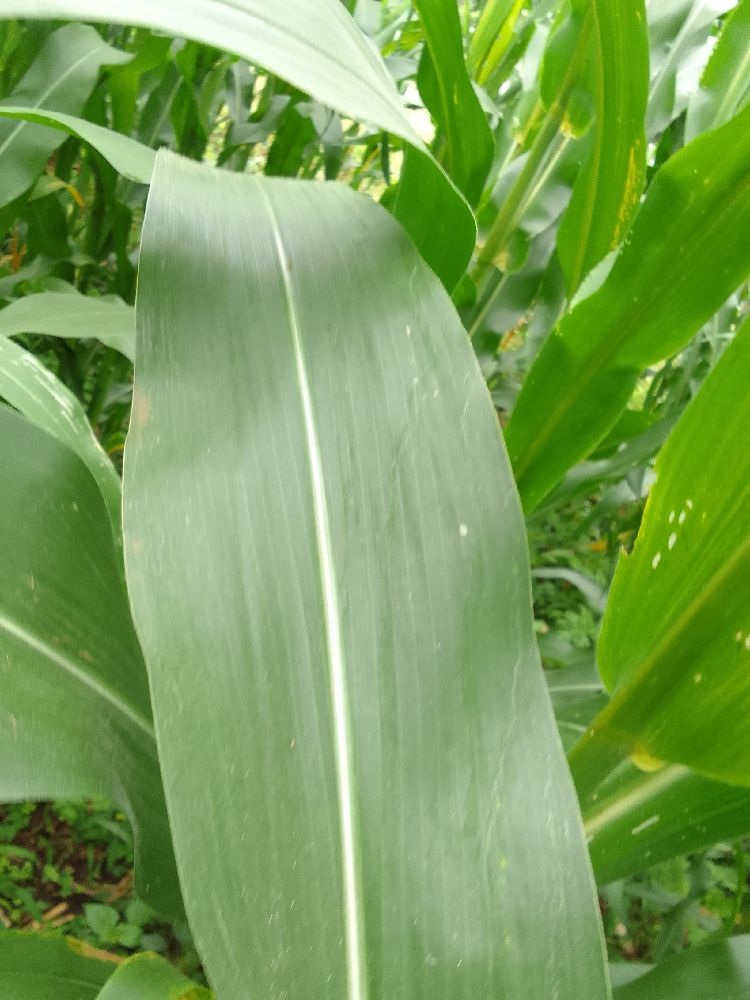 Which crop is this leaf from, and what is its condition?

maize, healthy
